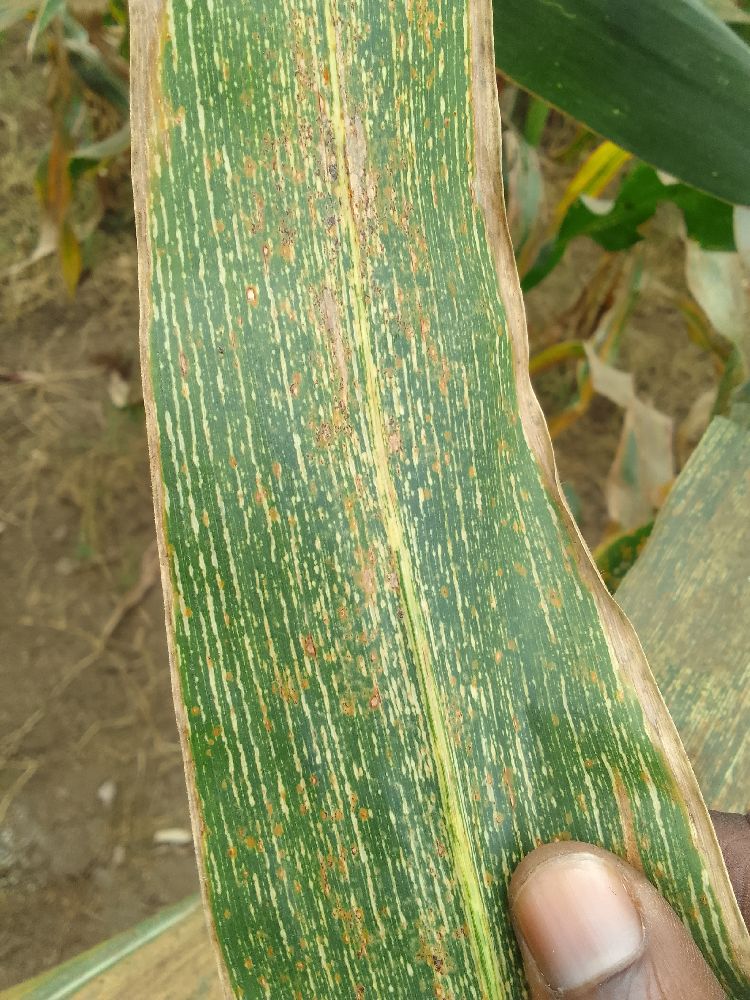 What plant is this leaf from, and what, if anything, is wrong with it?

maize, maize streak virus
